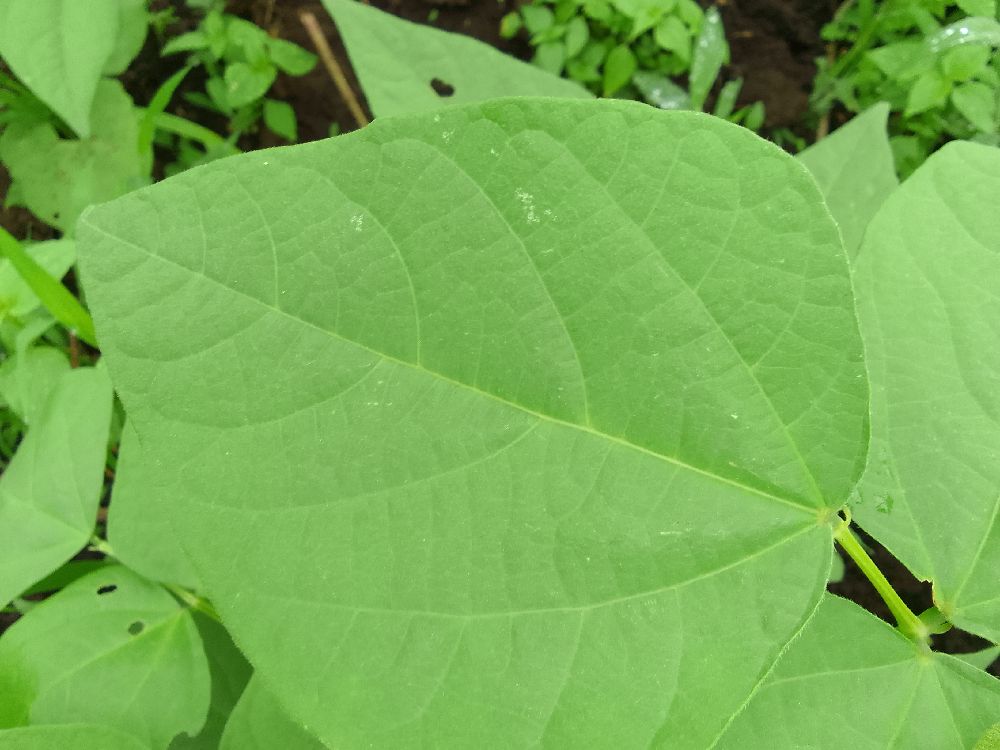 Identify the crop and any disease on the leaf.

common bean, healthy
